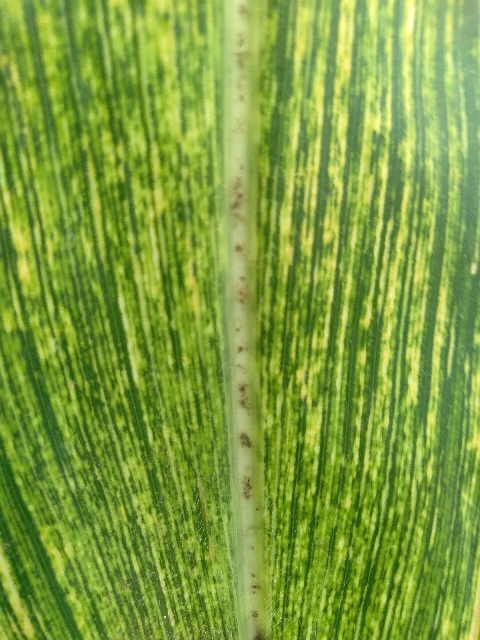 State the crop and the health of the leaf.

maize, maize streak virus
